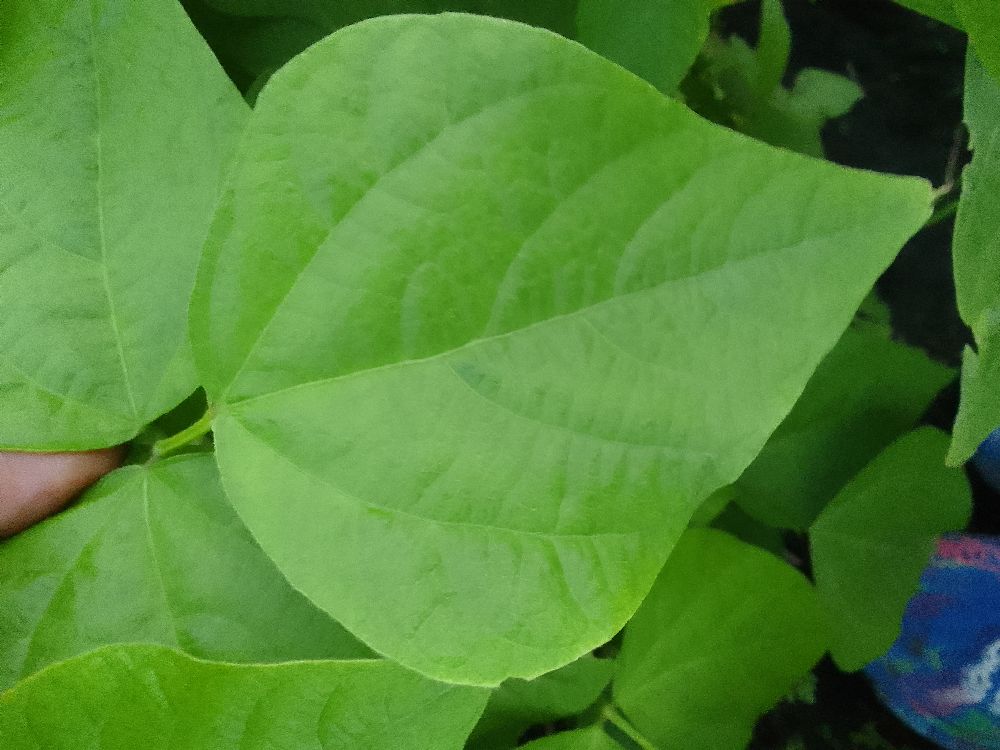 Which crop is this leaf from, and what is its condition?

common bean, healthy
